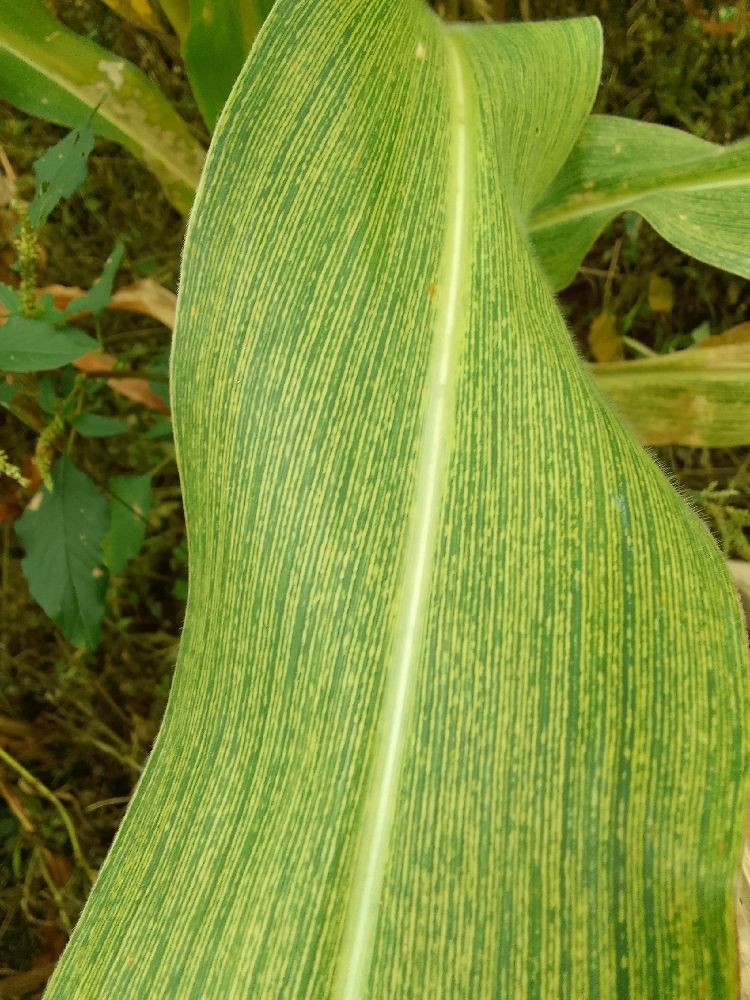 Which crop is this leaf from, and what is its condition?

maize, maize streak virus
